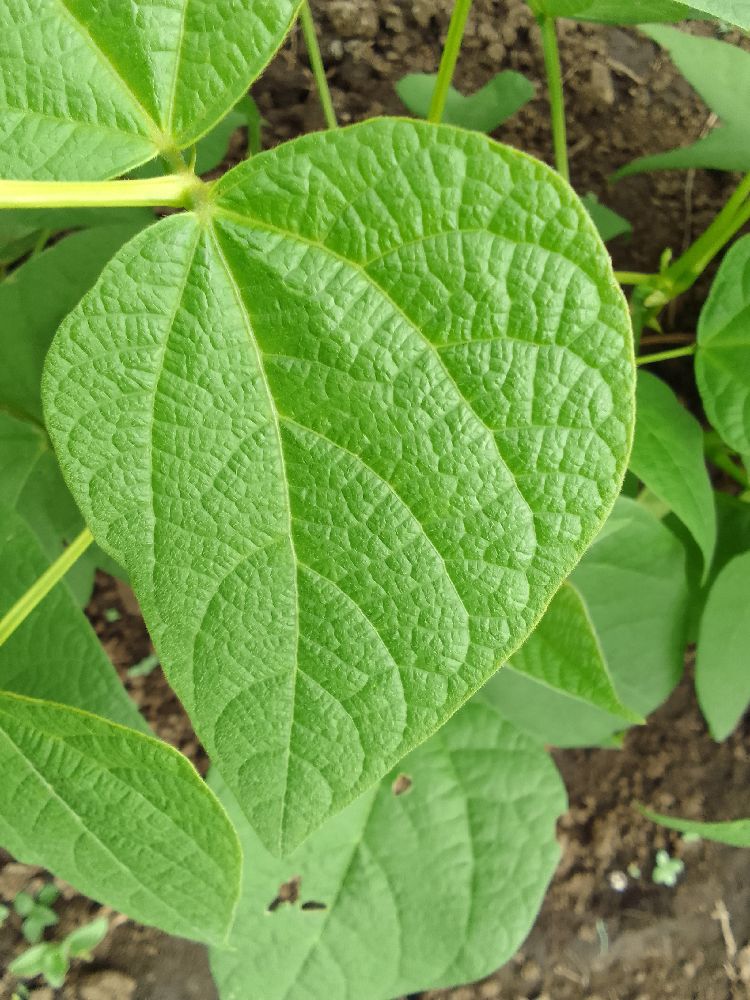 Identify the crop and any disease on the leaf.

common bean, healthy
